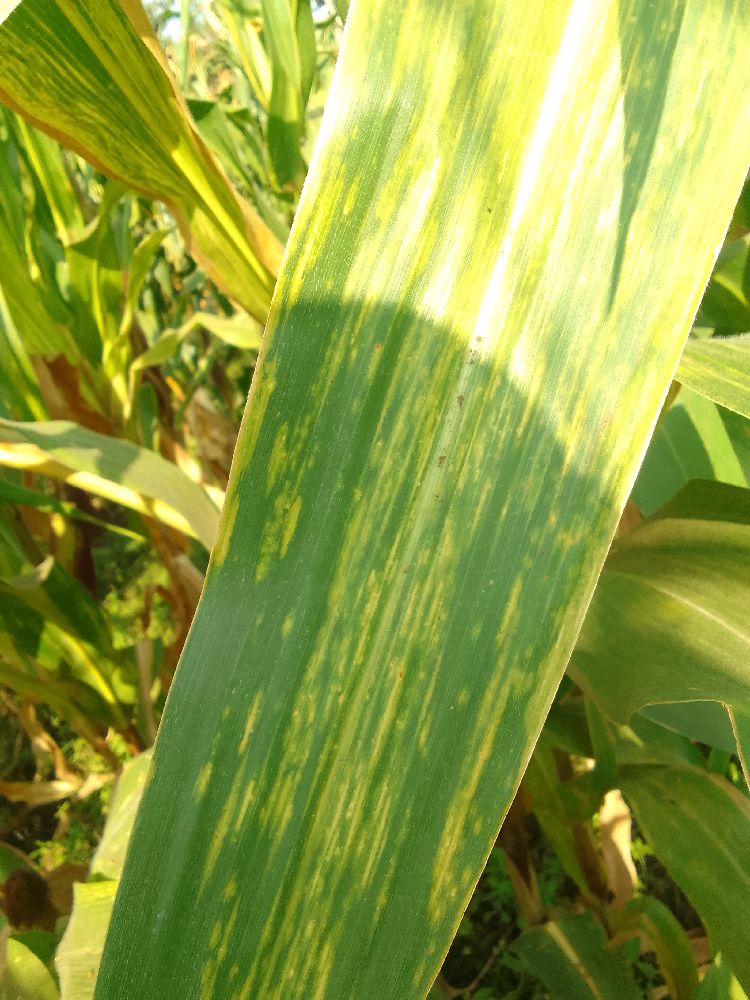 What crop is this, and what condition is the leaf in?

maize, maize lethal necrosis
